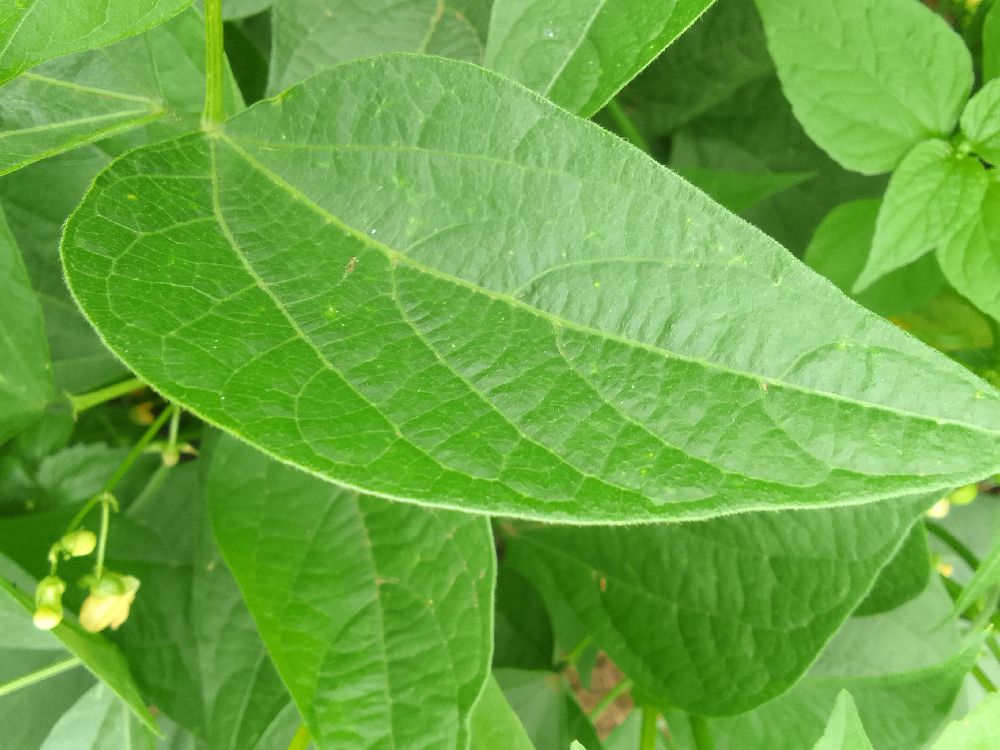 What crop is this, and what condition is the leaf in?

common bean, healthy
